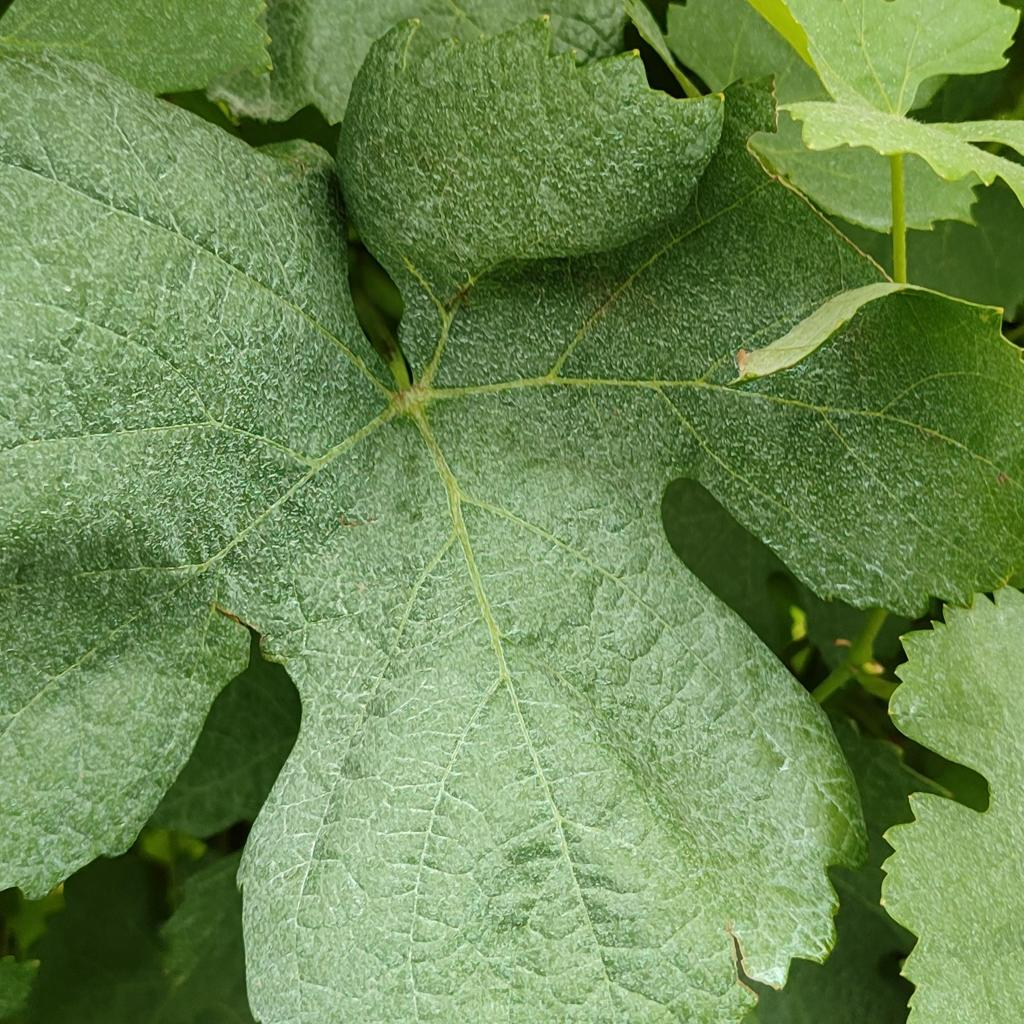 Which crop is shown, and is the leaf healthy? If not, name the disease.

grapevine, healthy
